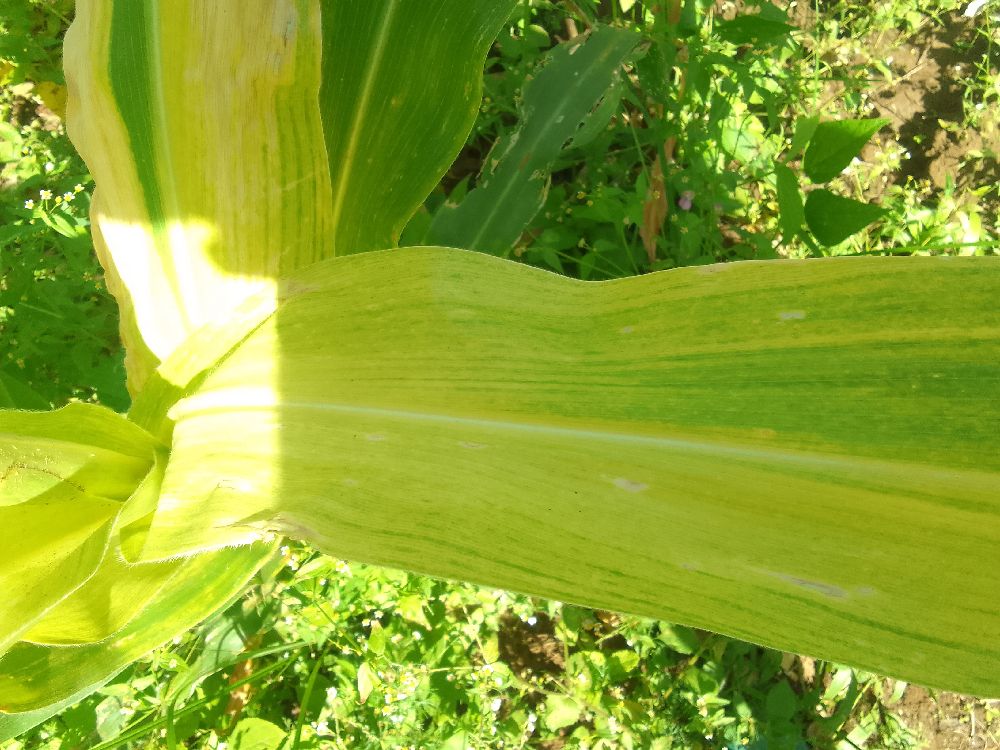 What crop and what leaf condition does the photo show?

maize, maize lethal necrosis
